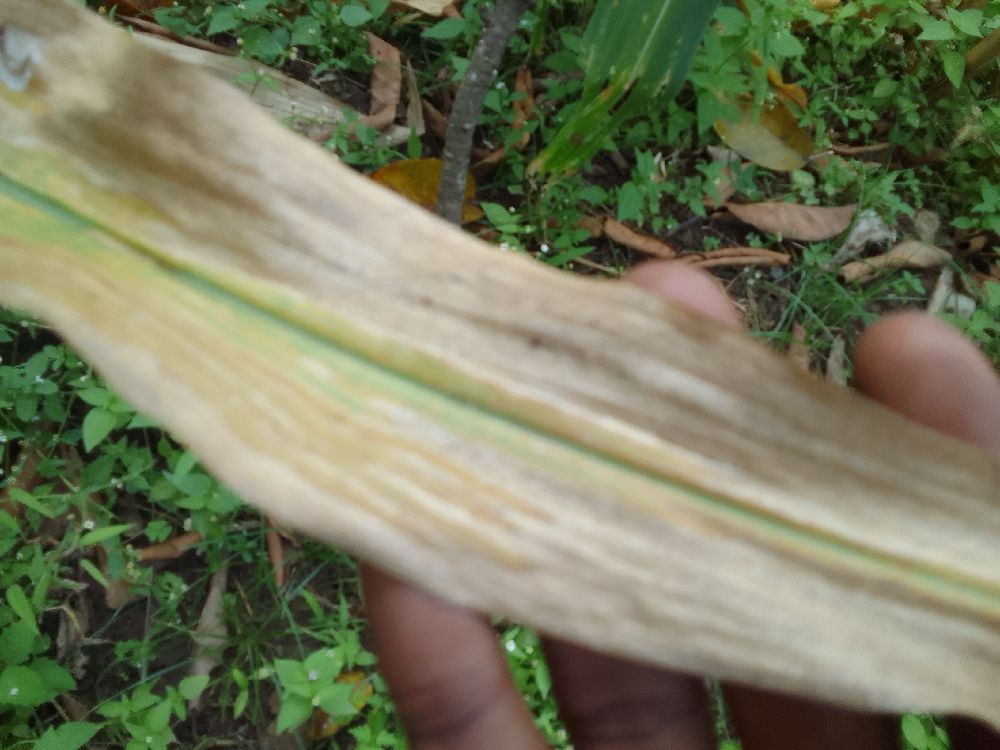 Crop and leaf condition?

maize, maize lethal necrosis
